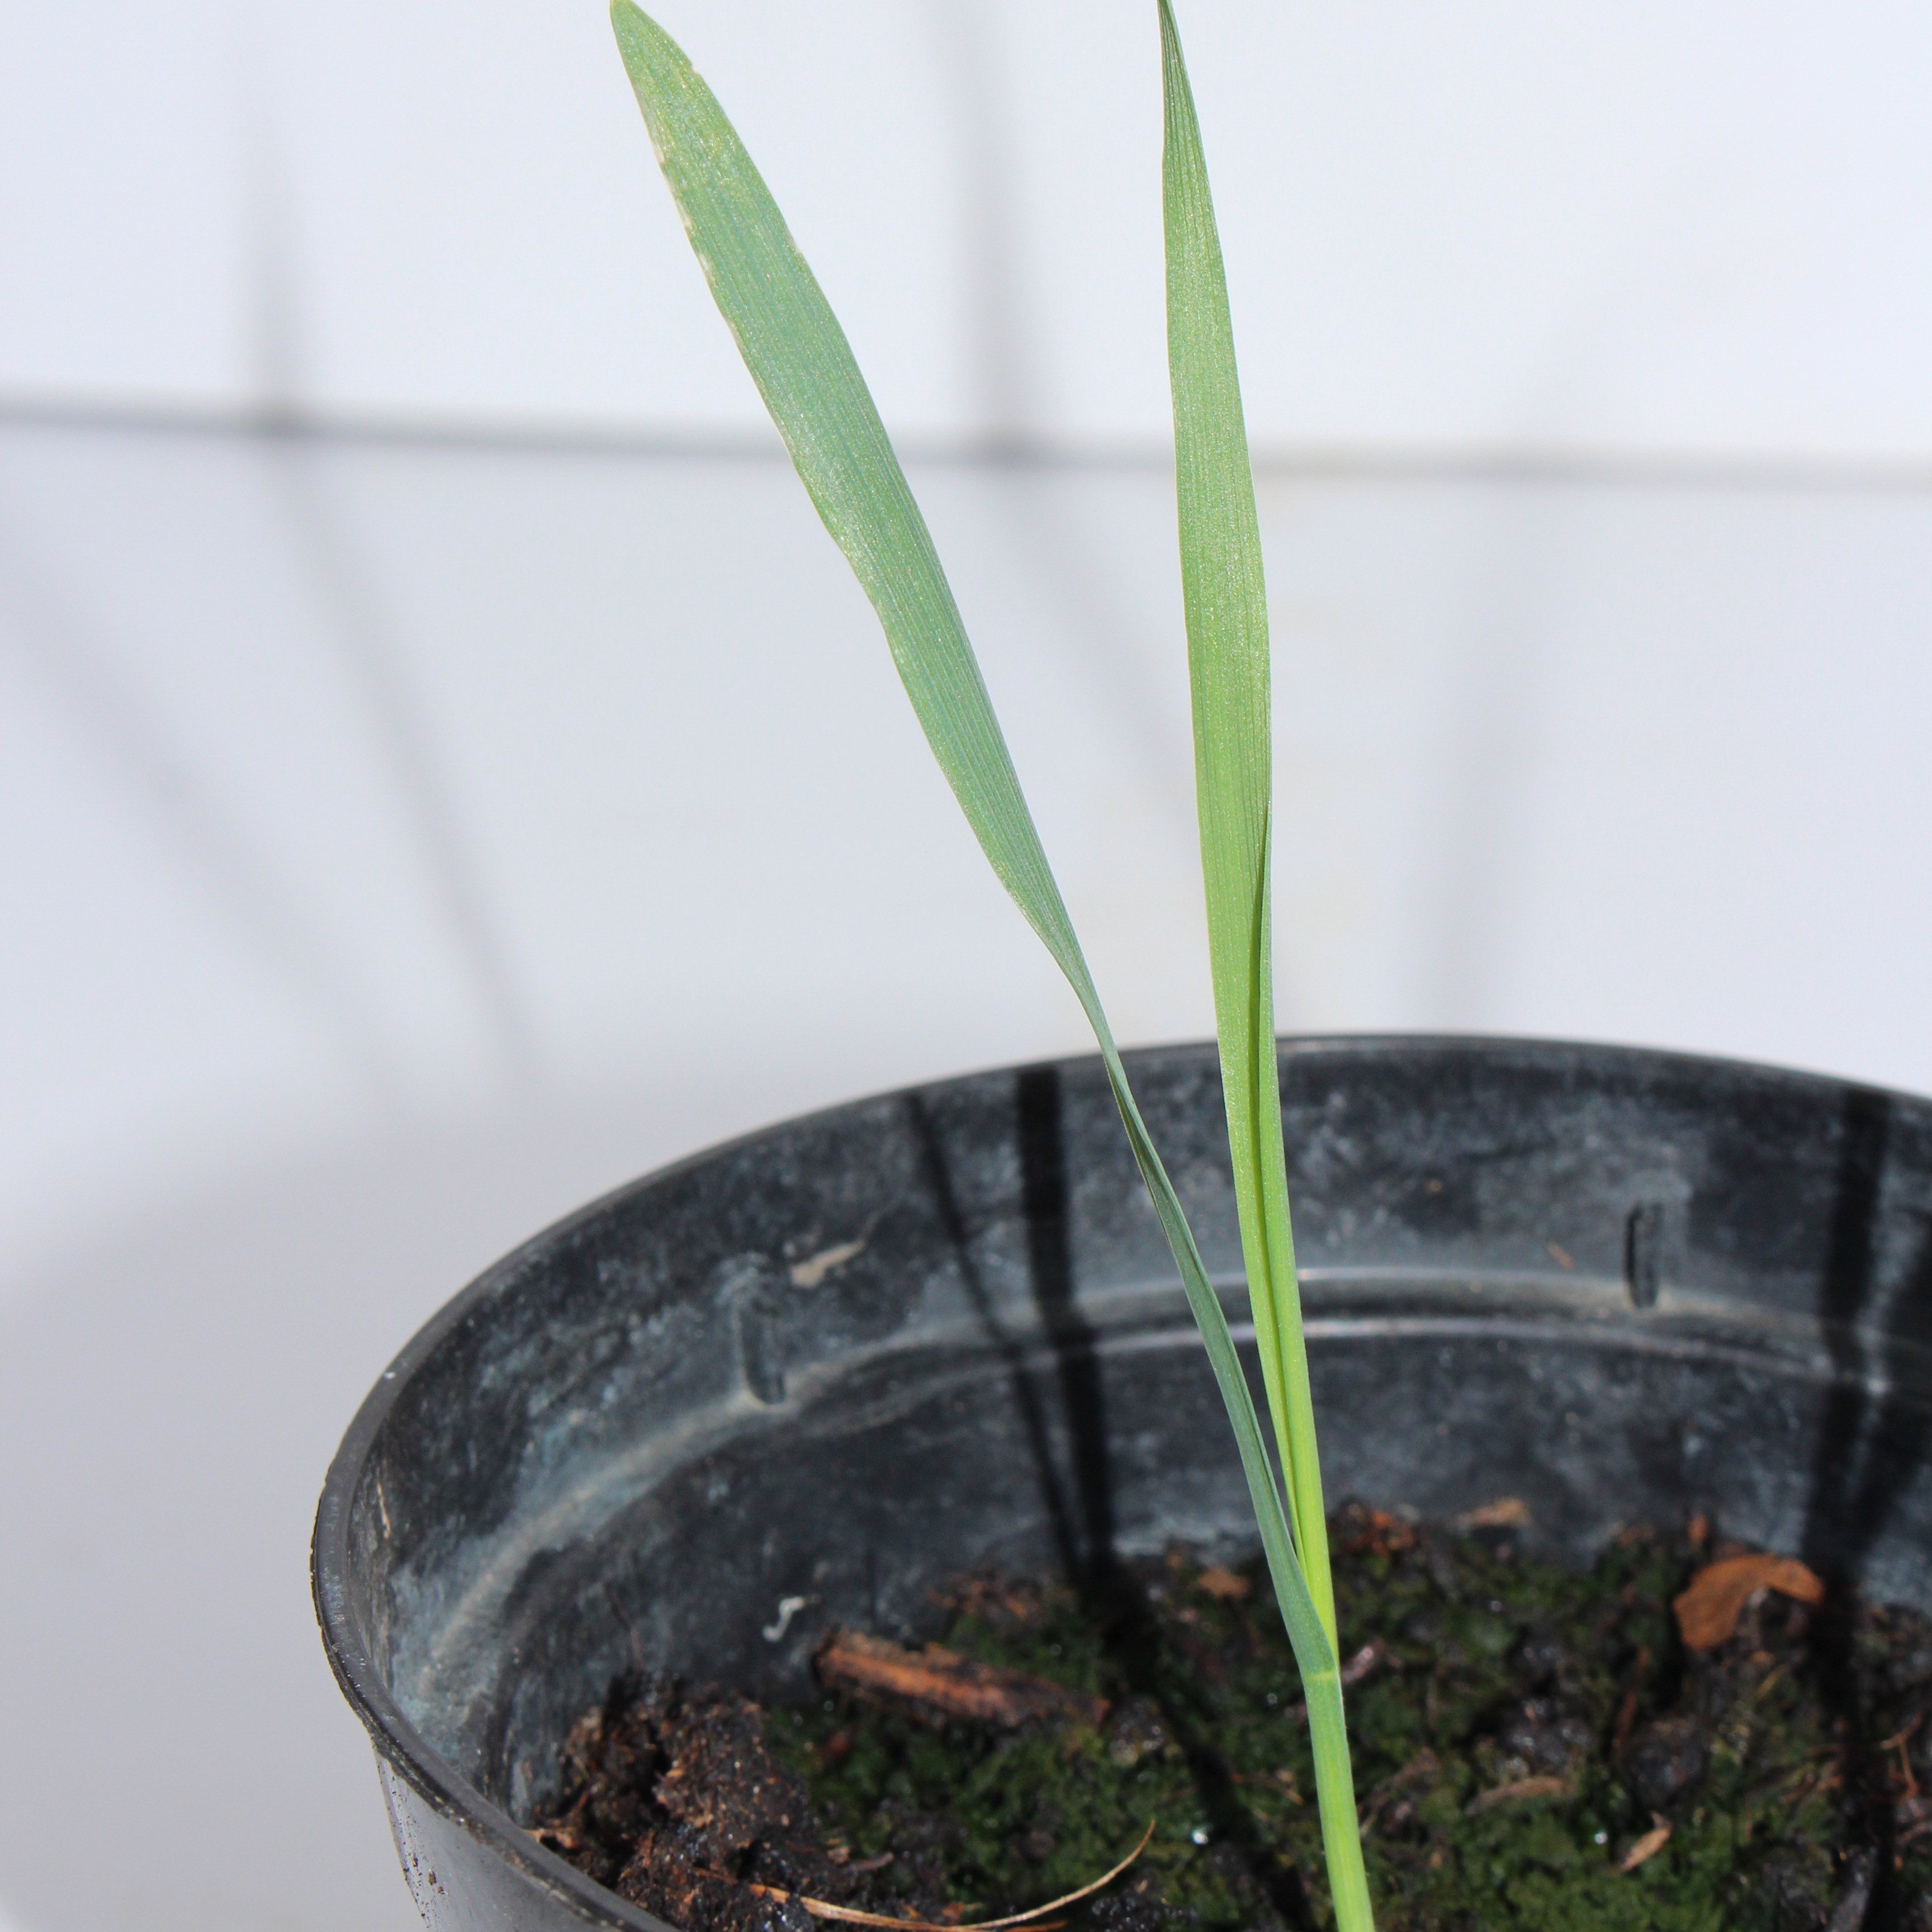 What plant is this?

Avena sterilis
